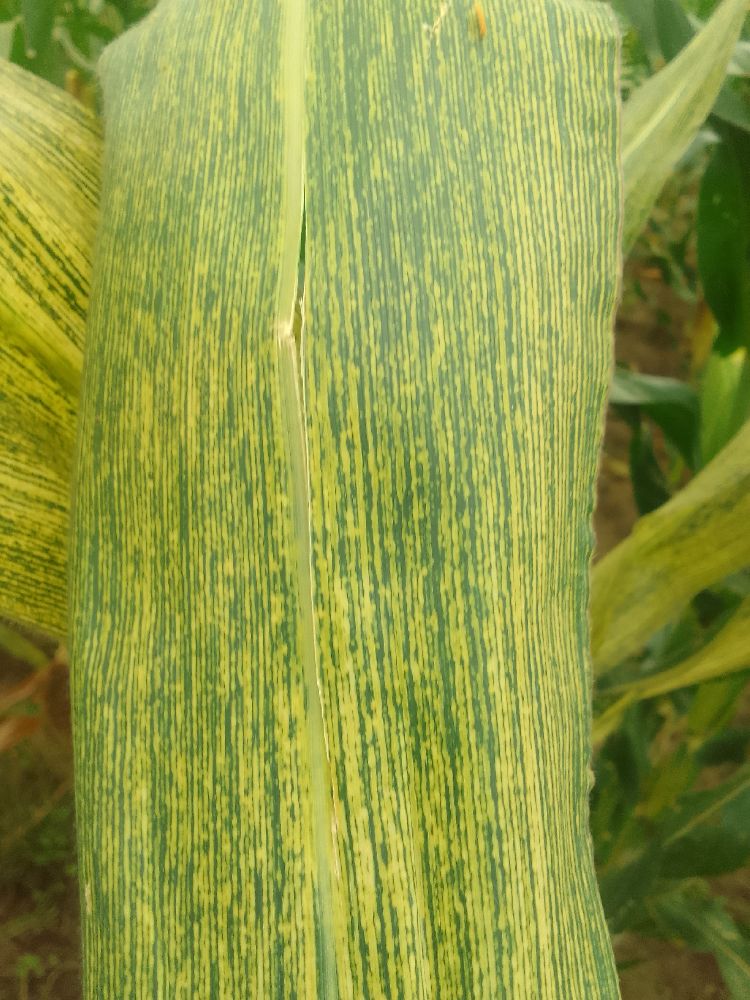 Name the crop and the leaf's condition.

maize, maize streak virus
